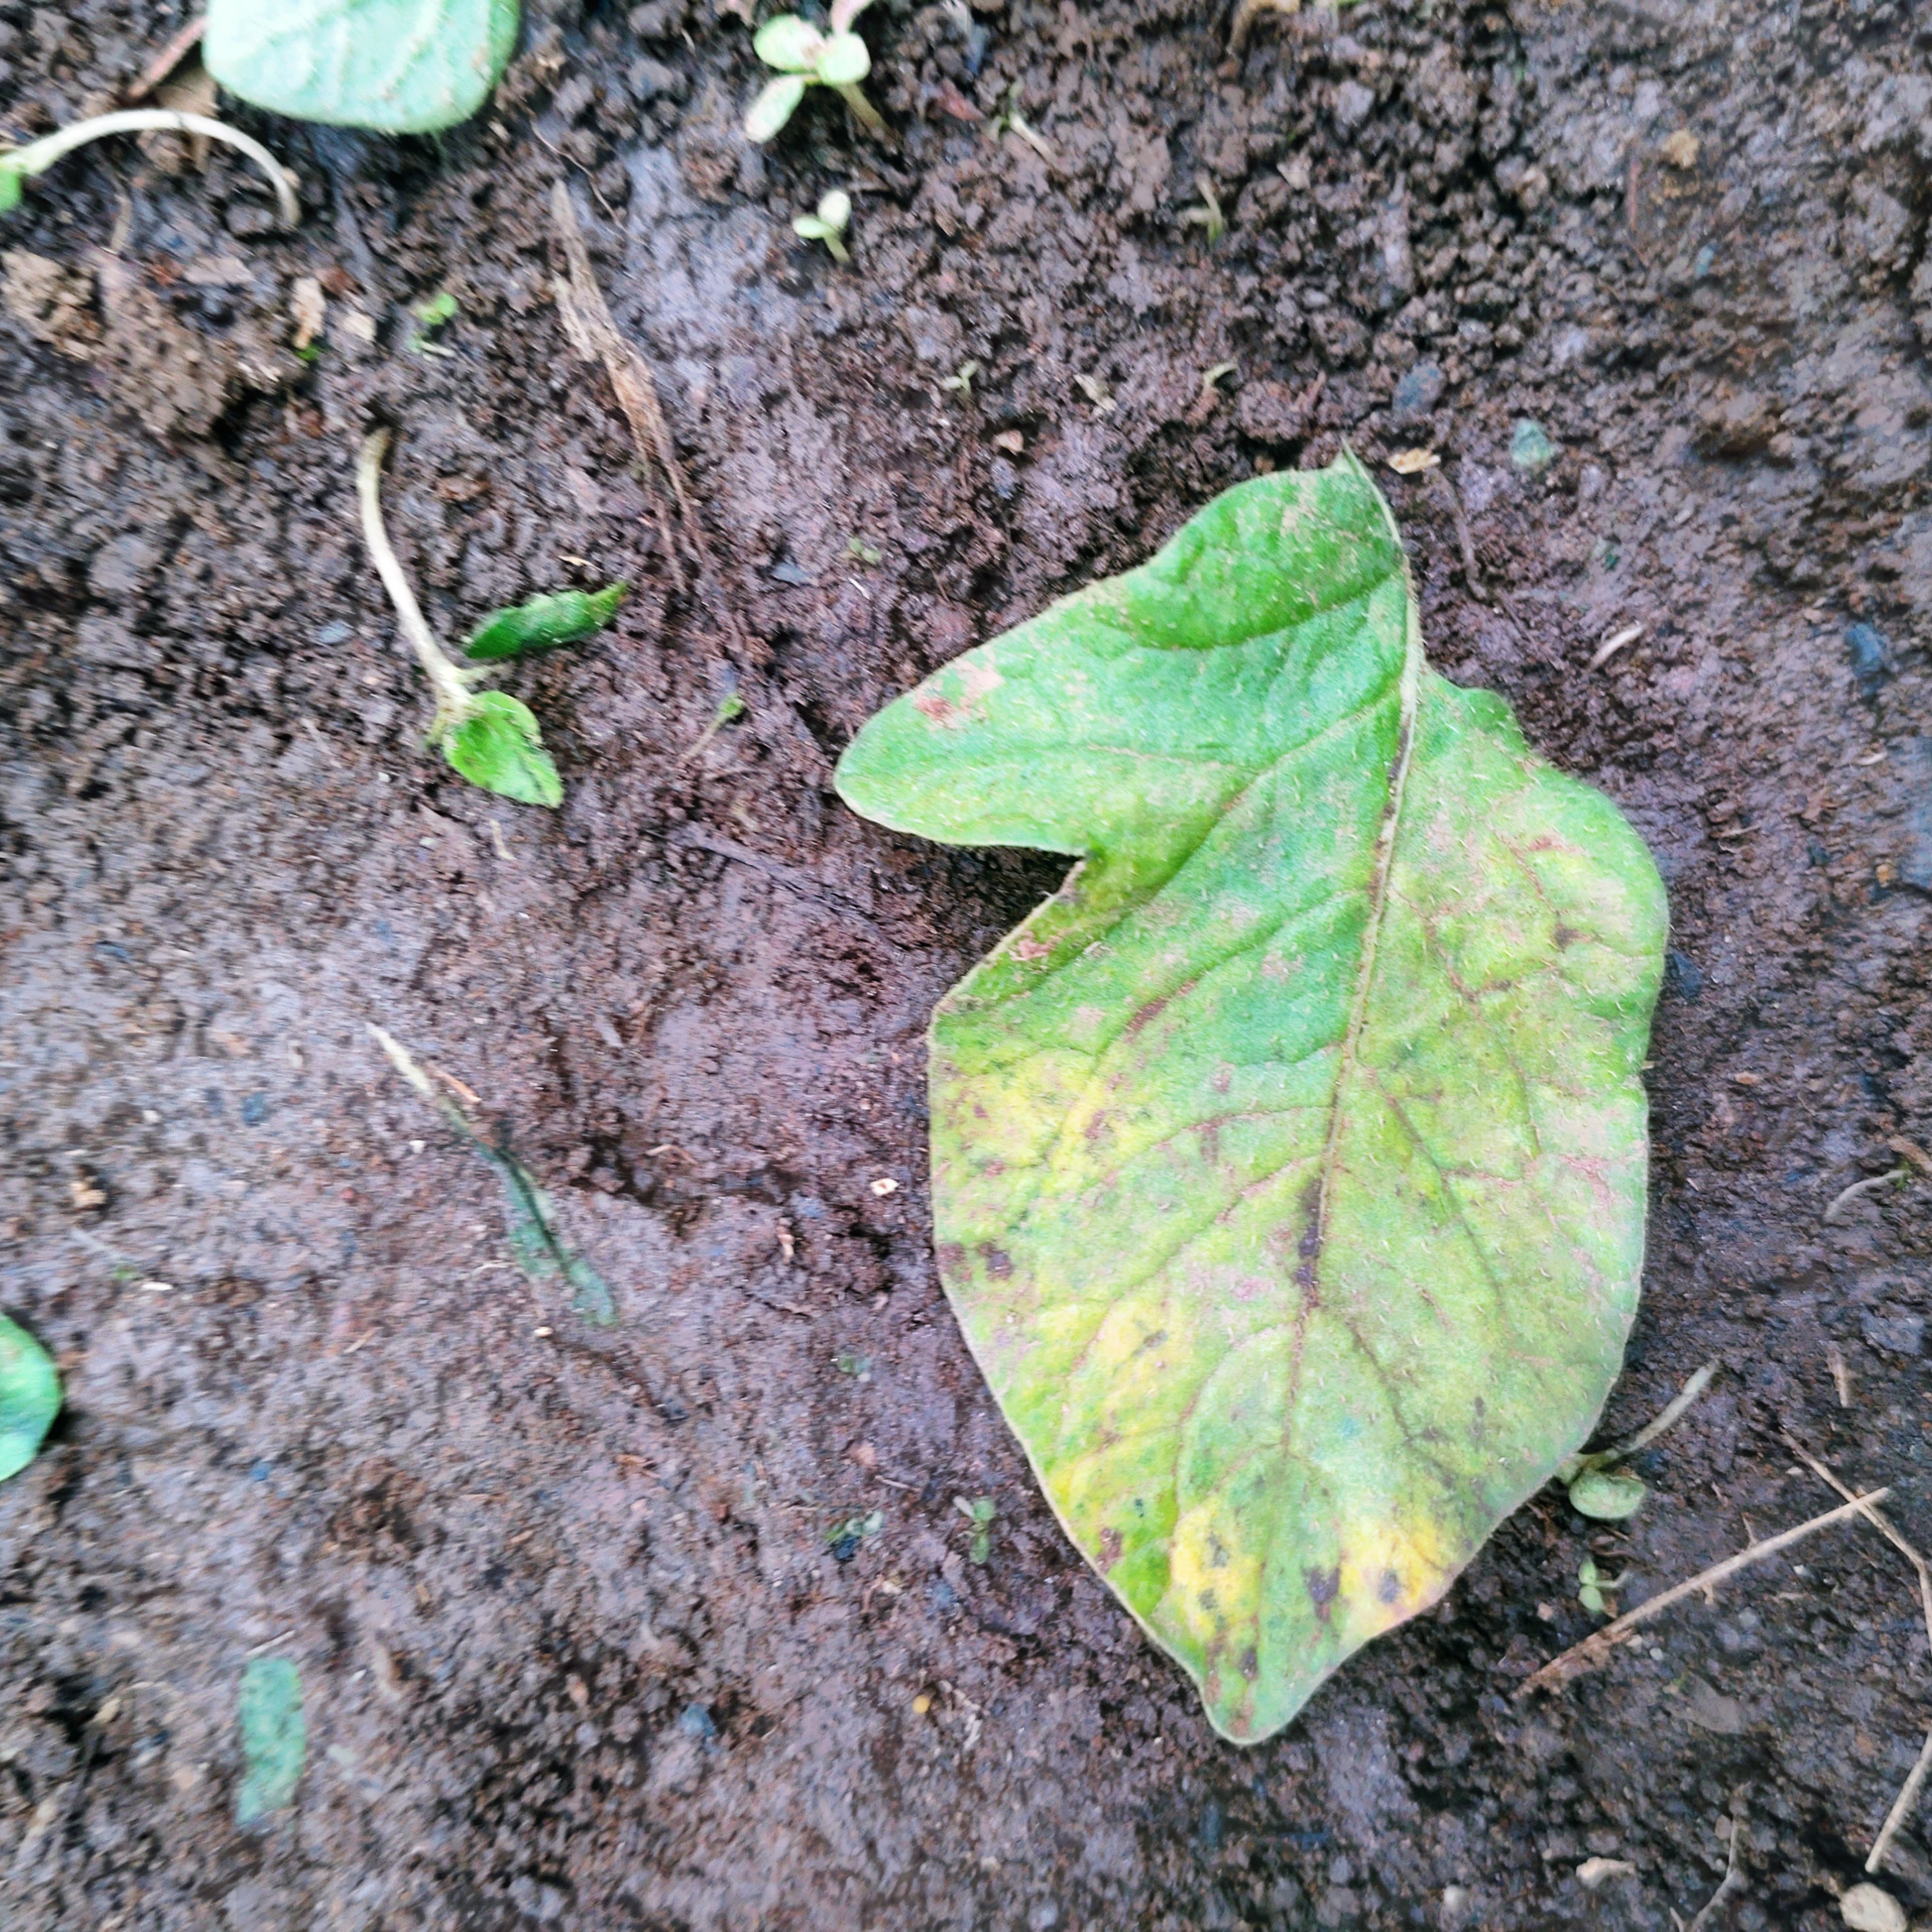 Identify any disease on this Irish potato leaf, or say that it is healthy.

late blight
